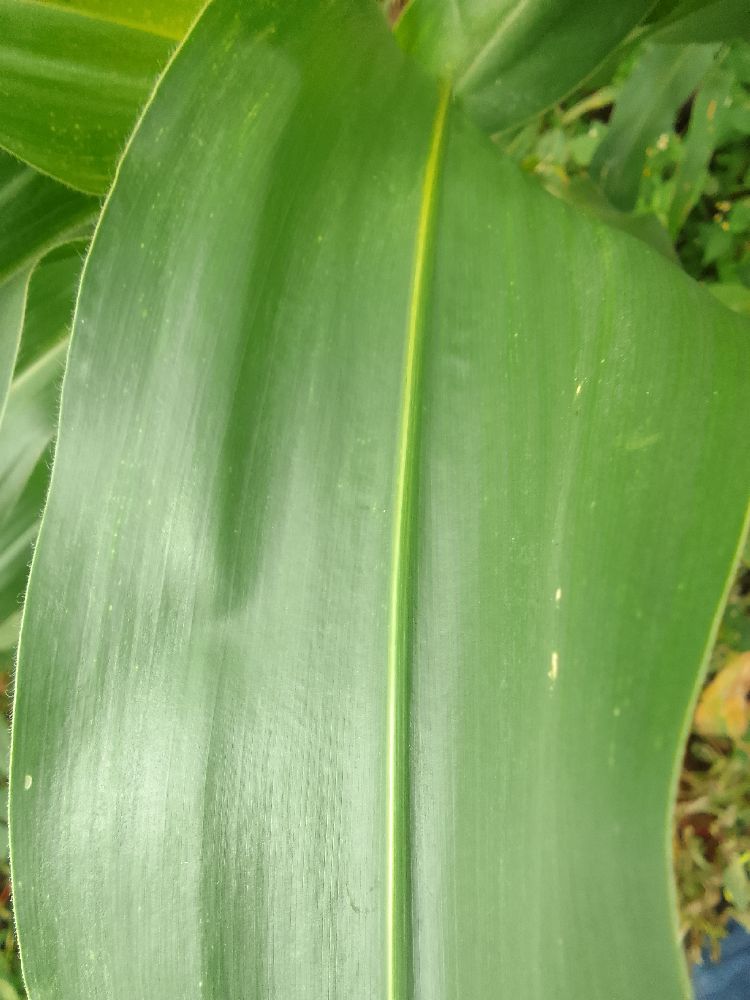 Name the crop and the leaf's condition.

maize, healthy
